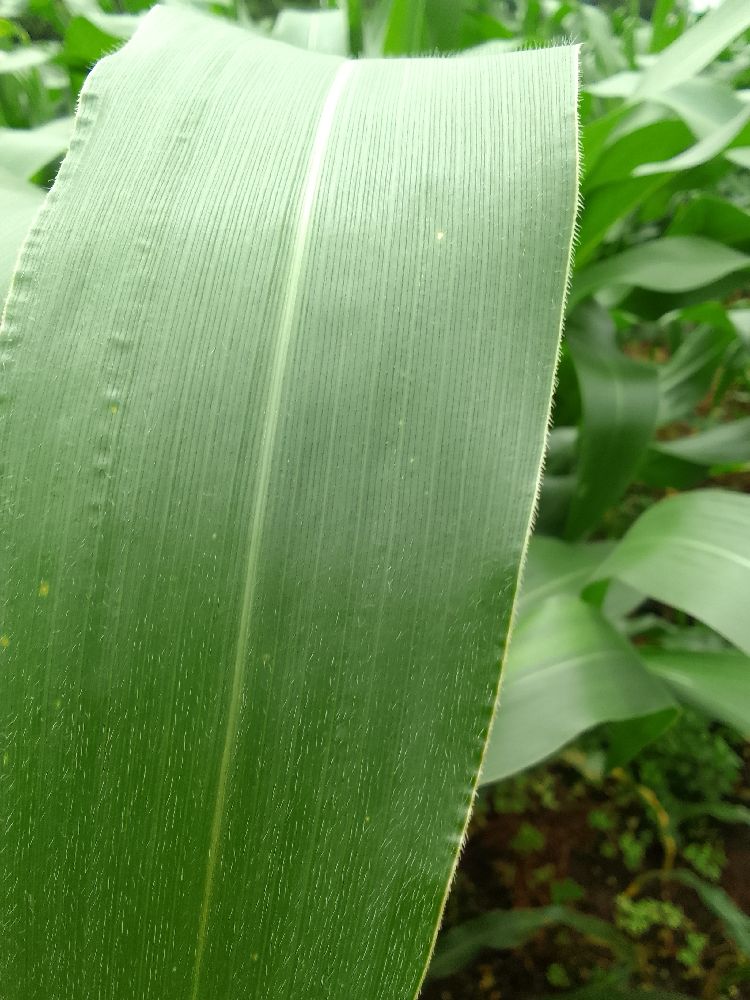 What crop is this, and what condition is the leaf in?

maize, healthy
